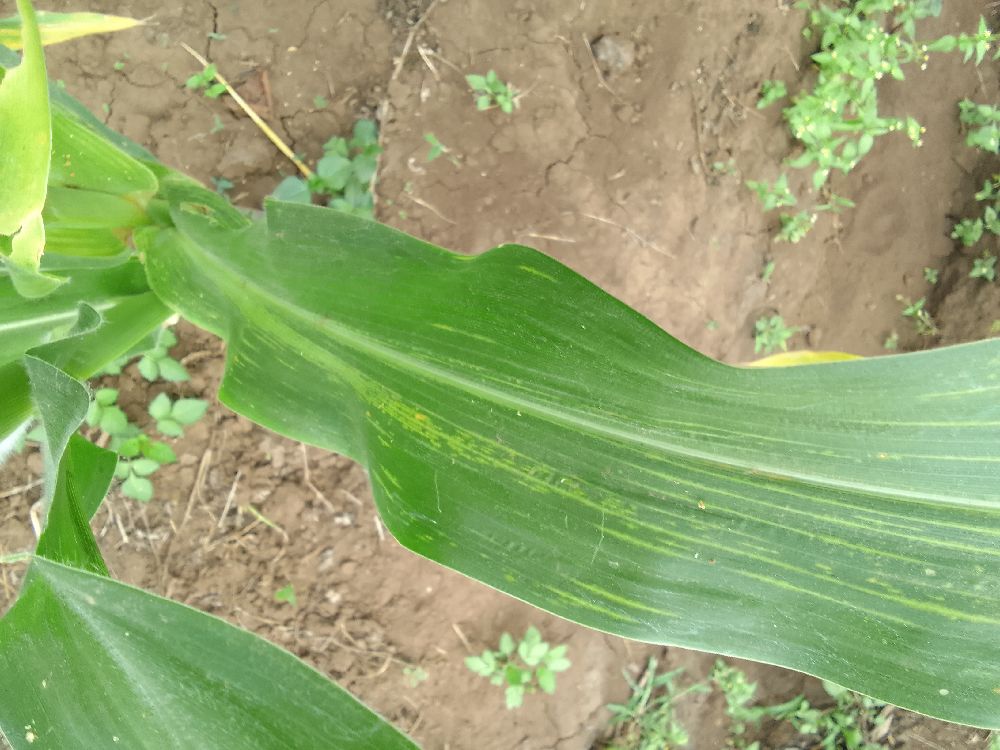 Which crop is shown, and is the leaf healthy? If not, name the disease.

maize, maize lethal necrosis
